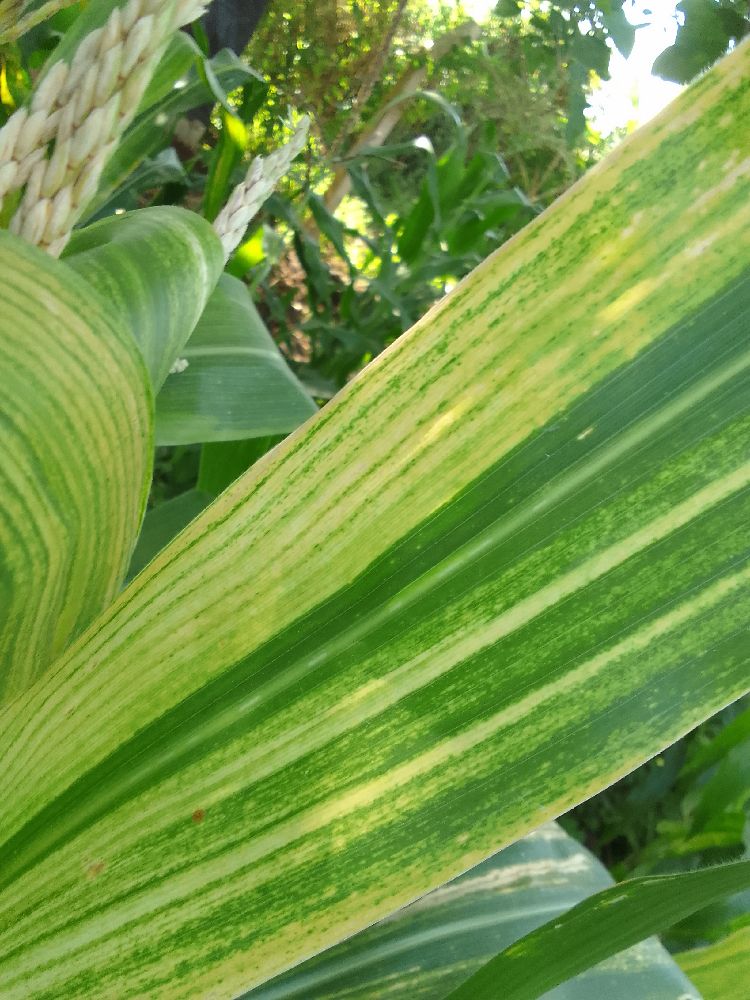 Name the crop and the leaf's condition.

maize, maize lethal necrosis
